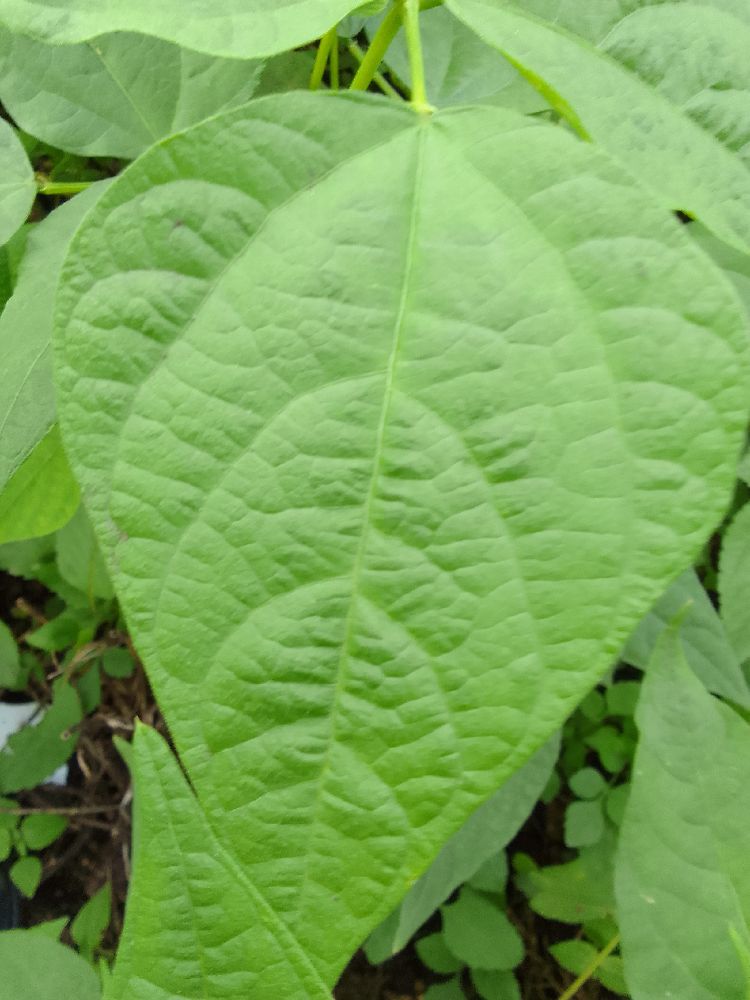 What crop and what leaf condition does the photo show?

common bean, healthy
